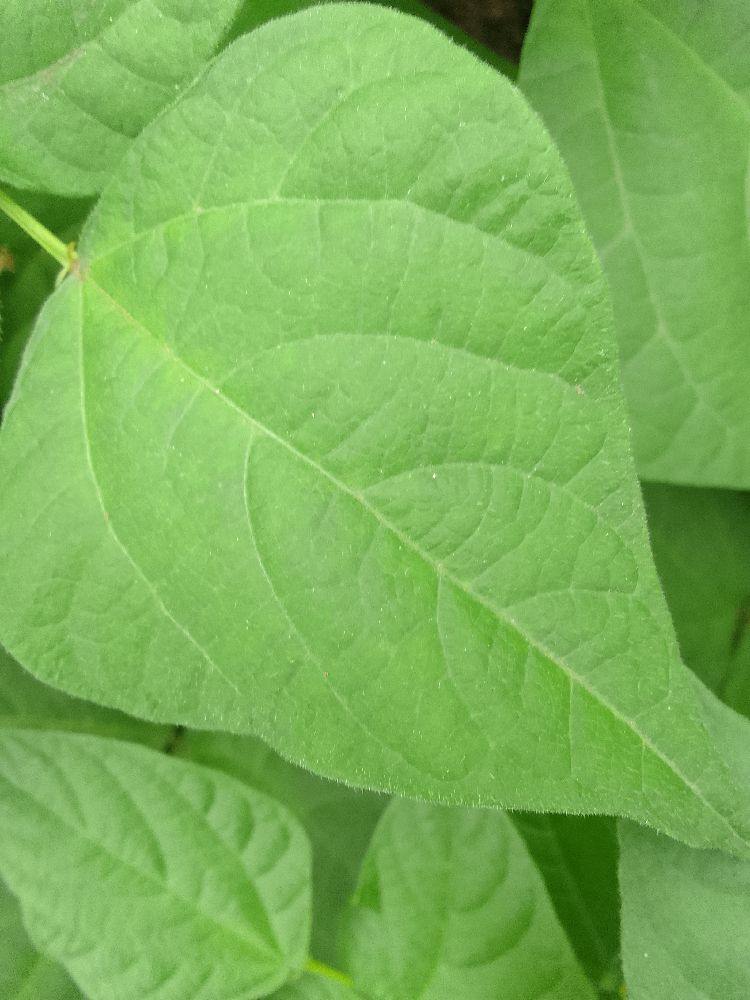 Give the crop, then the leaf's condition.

common bean, healthy
